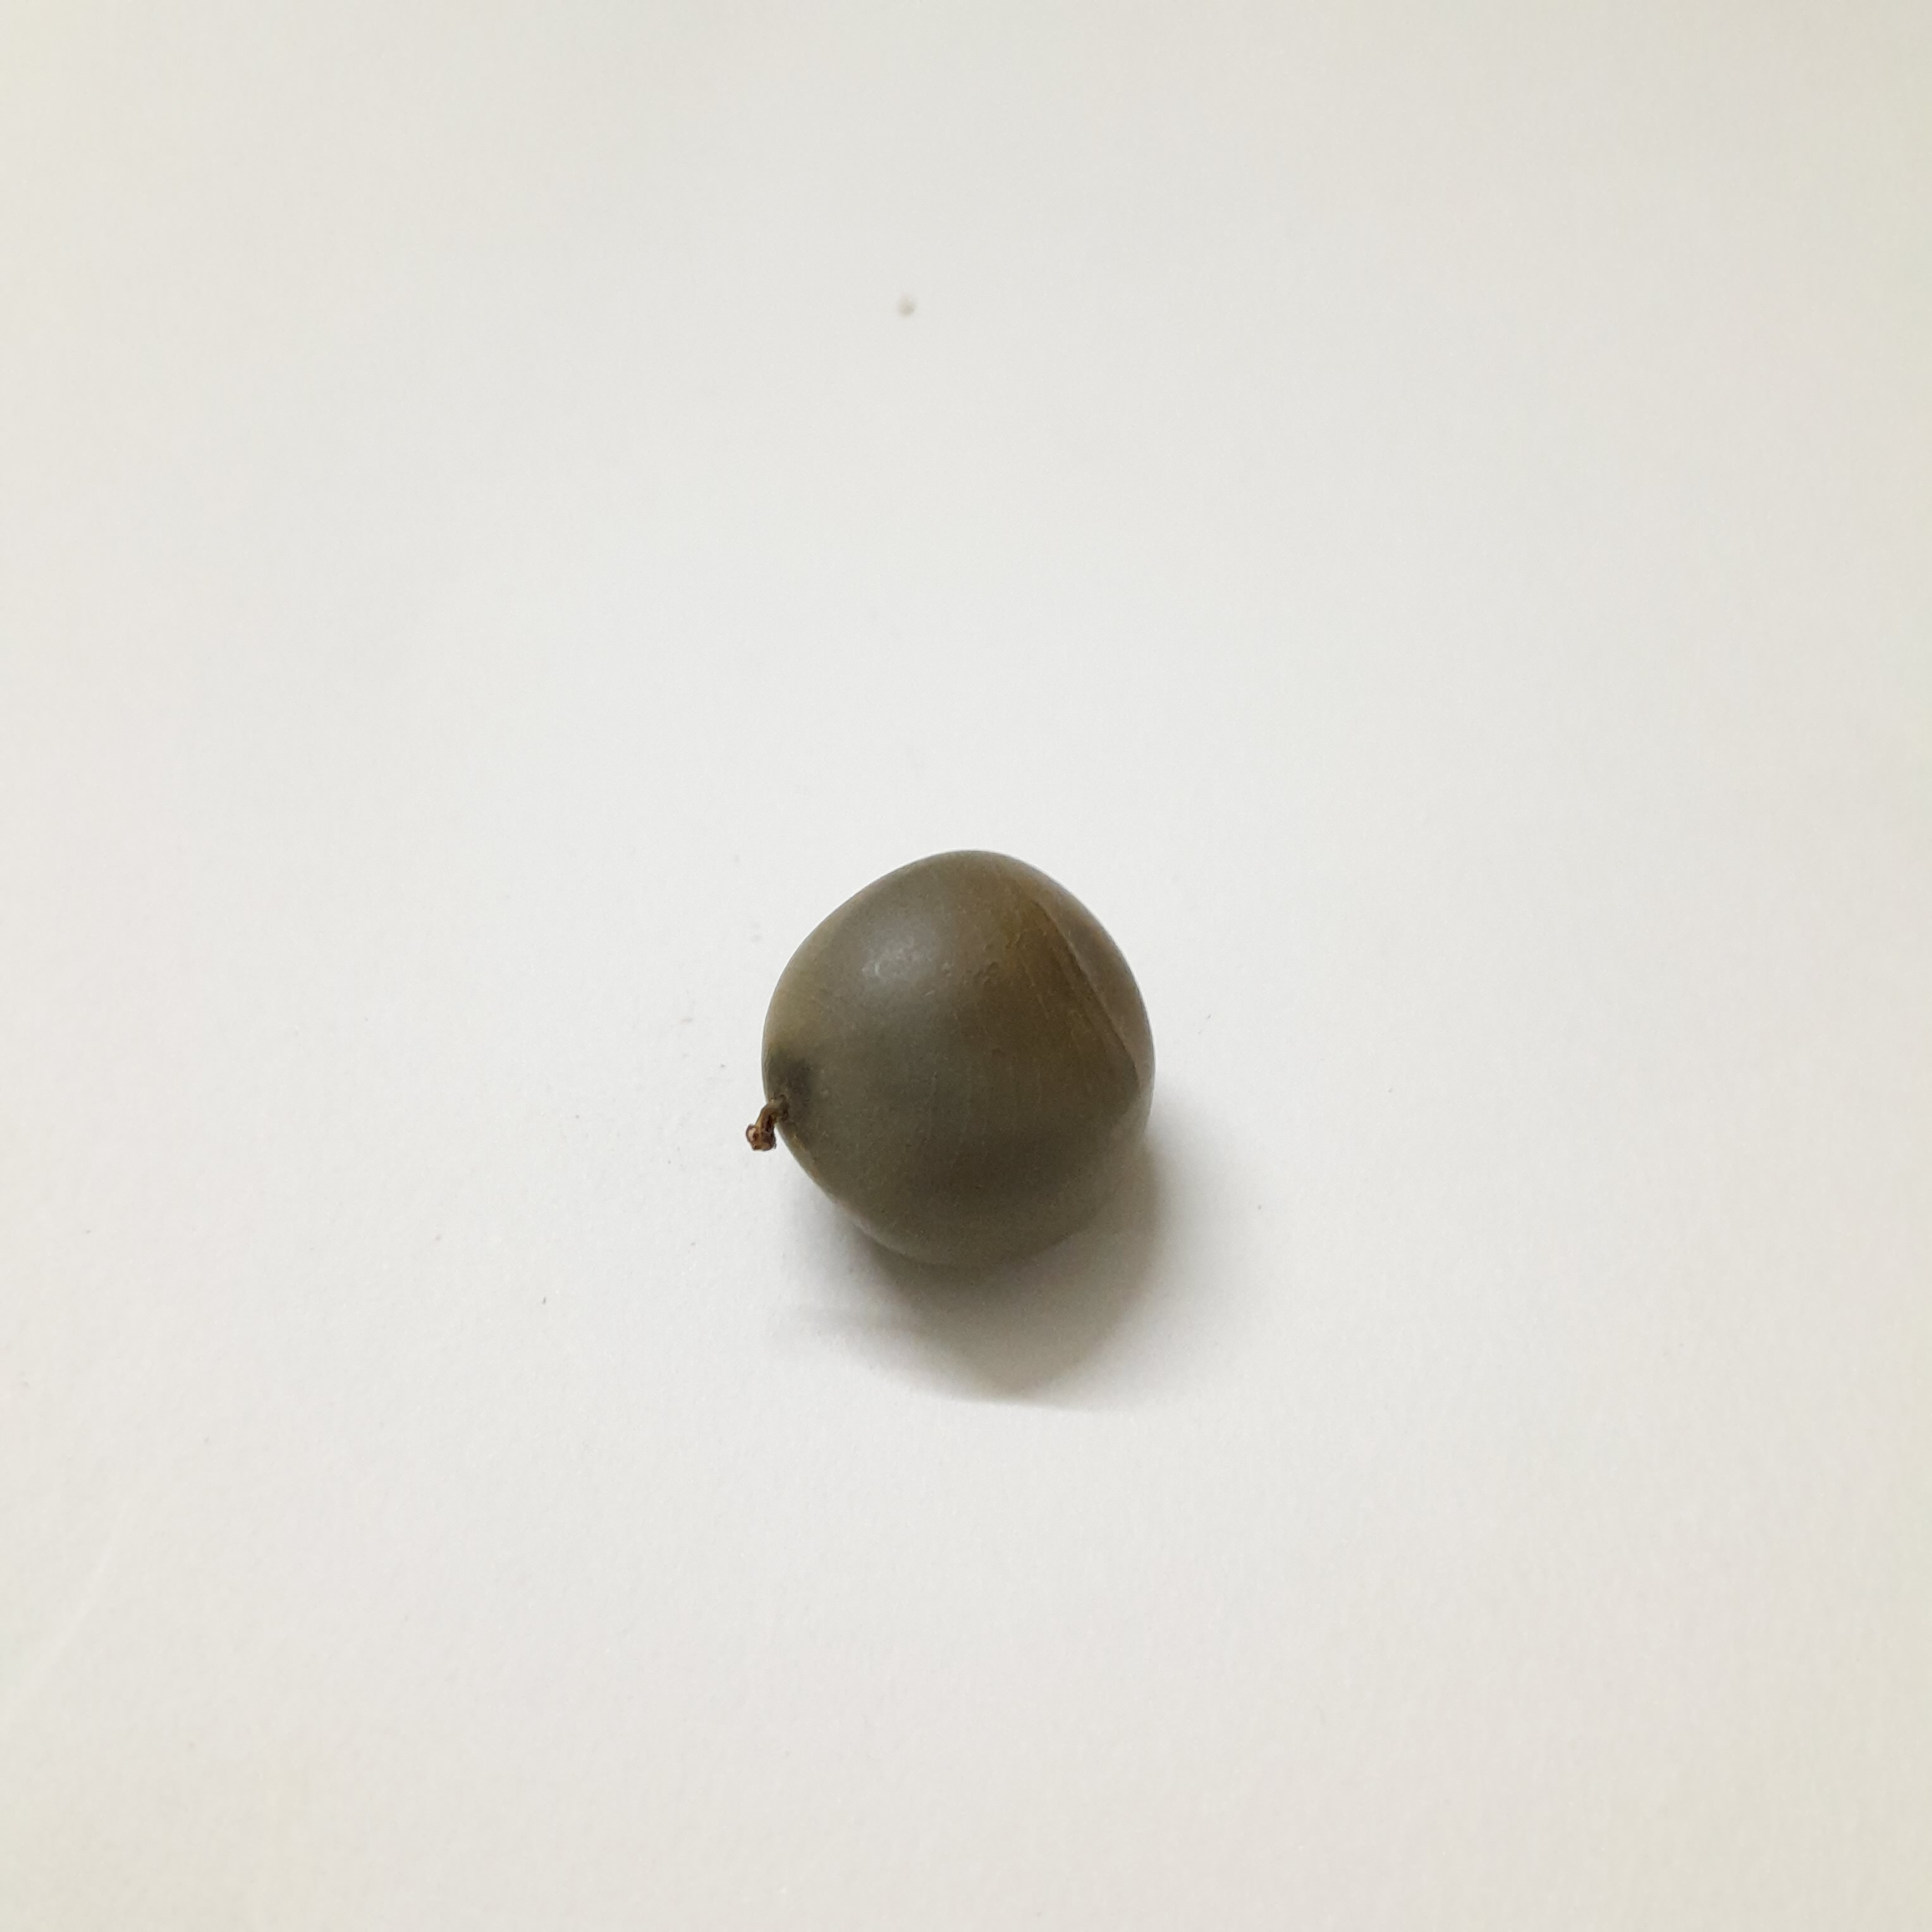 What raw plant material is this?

sagargota
